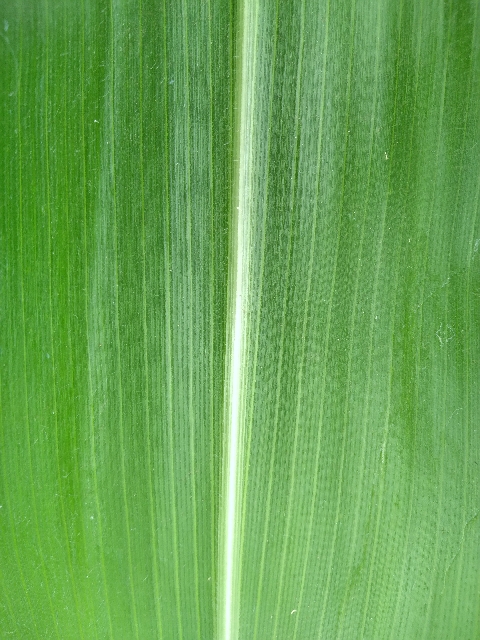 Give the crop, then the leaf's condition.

maize, healthy
